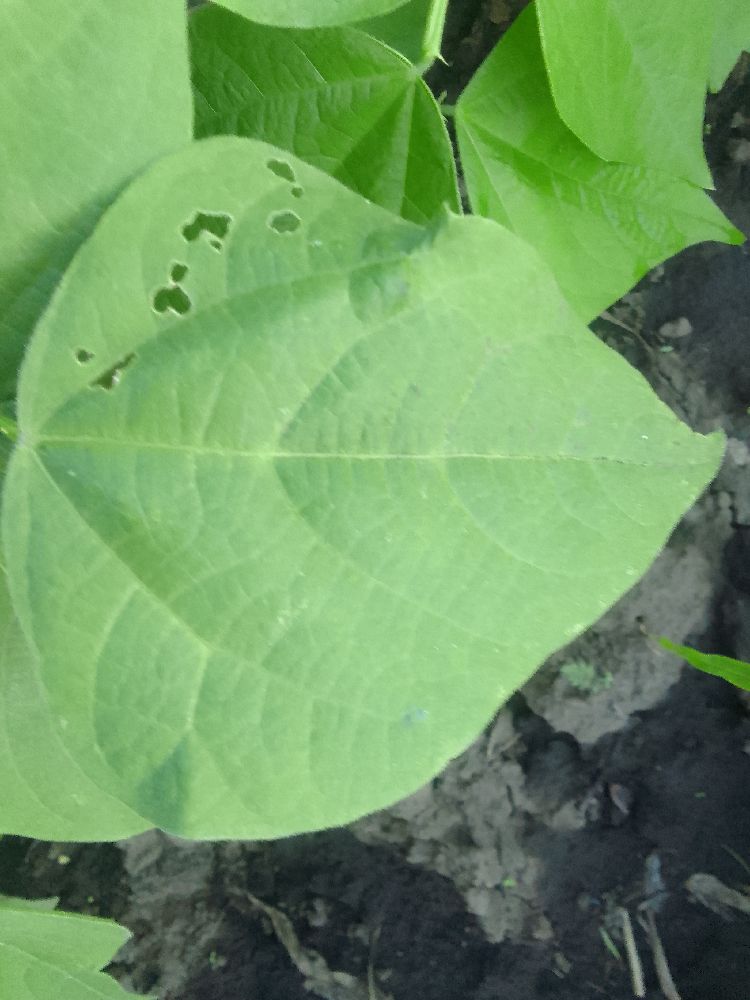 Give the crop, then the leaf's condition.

common bean, healthy
